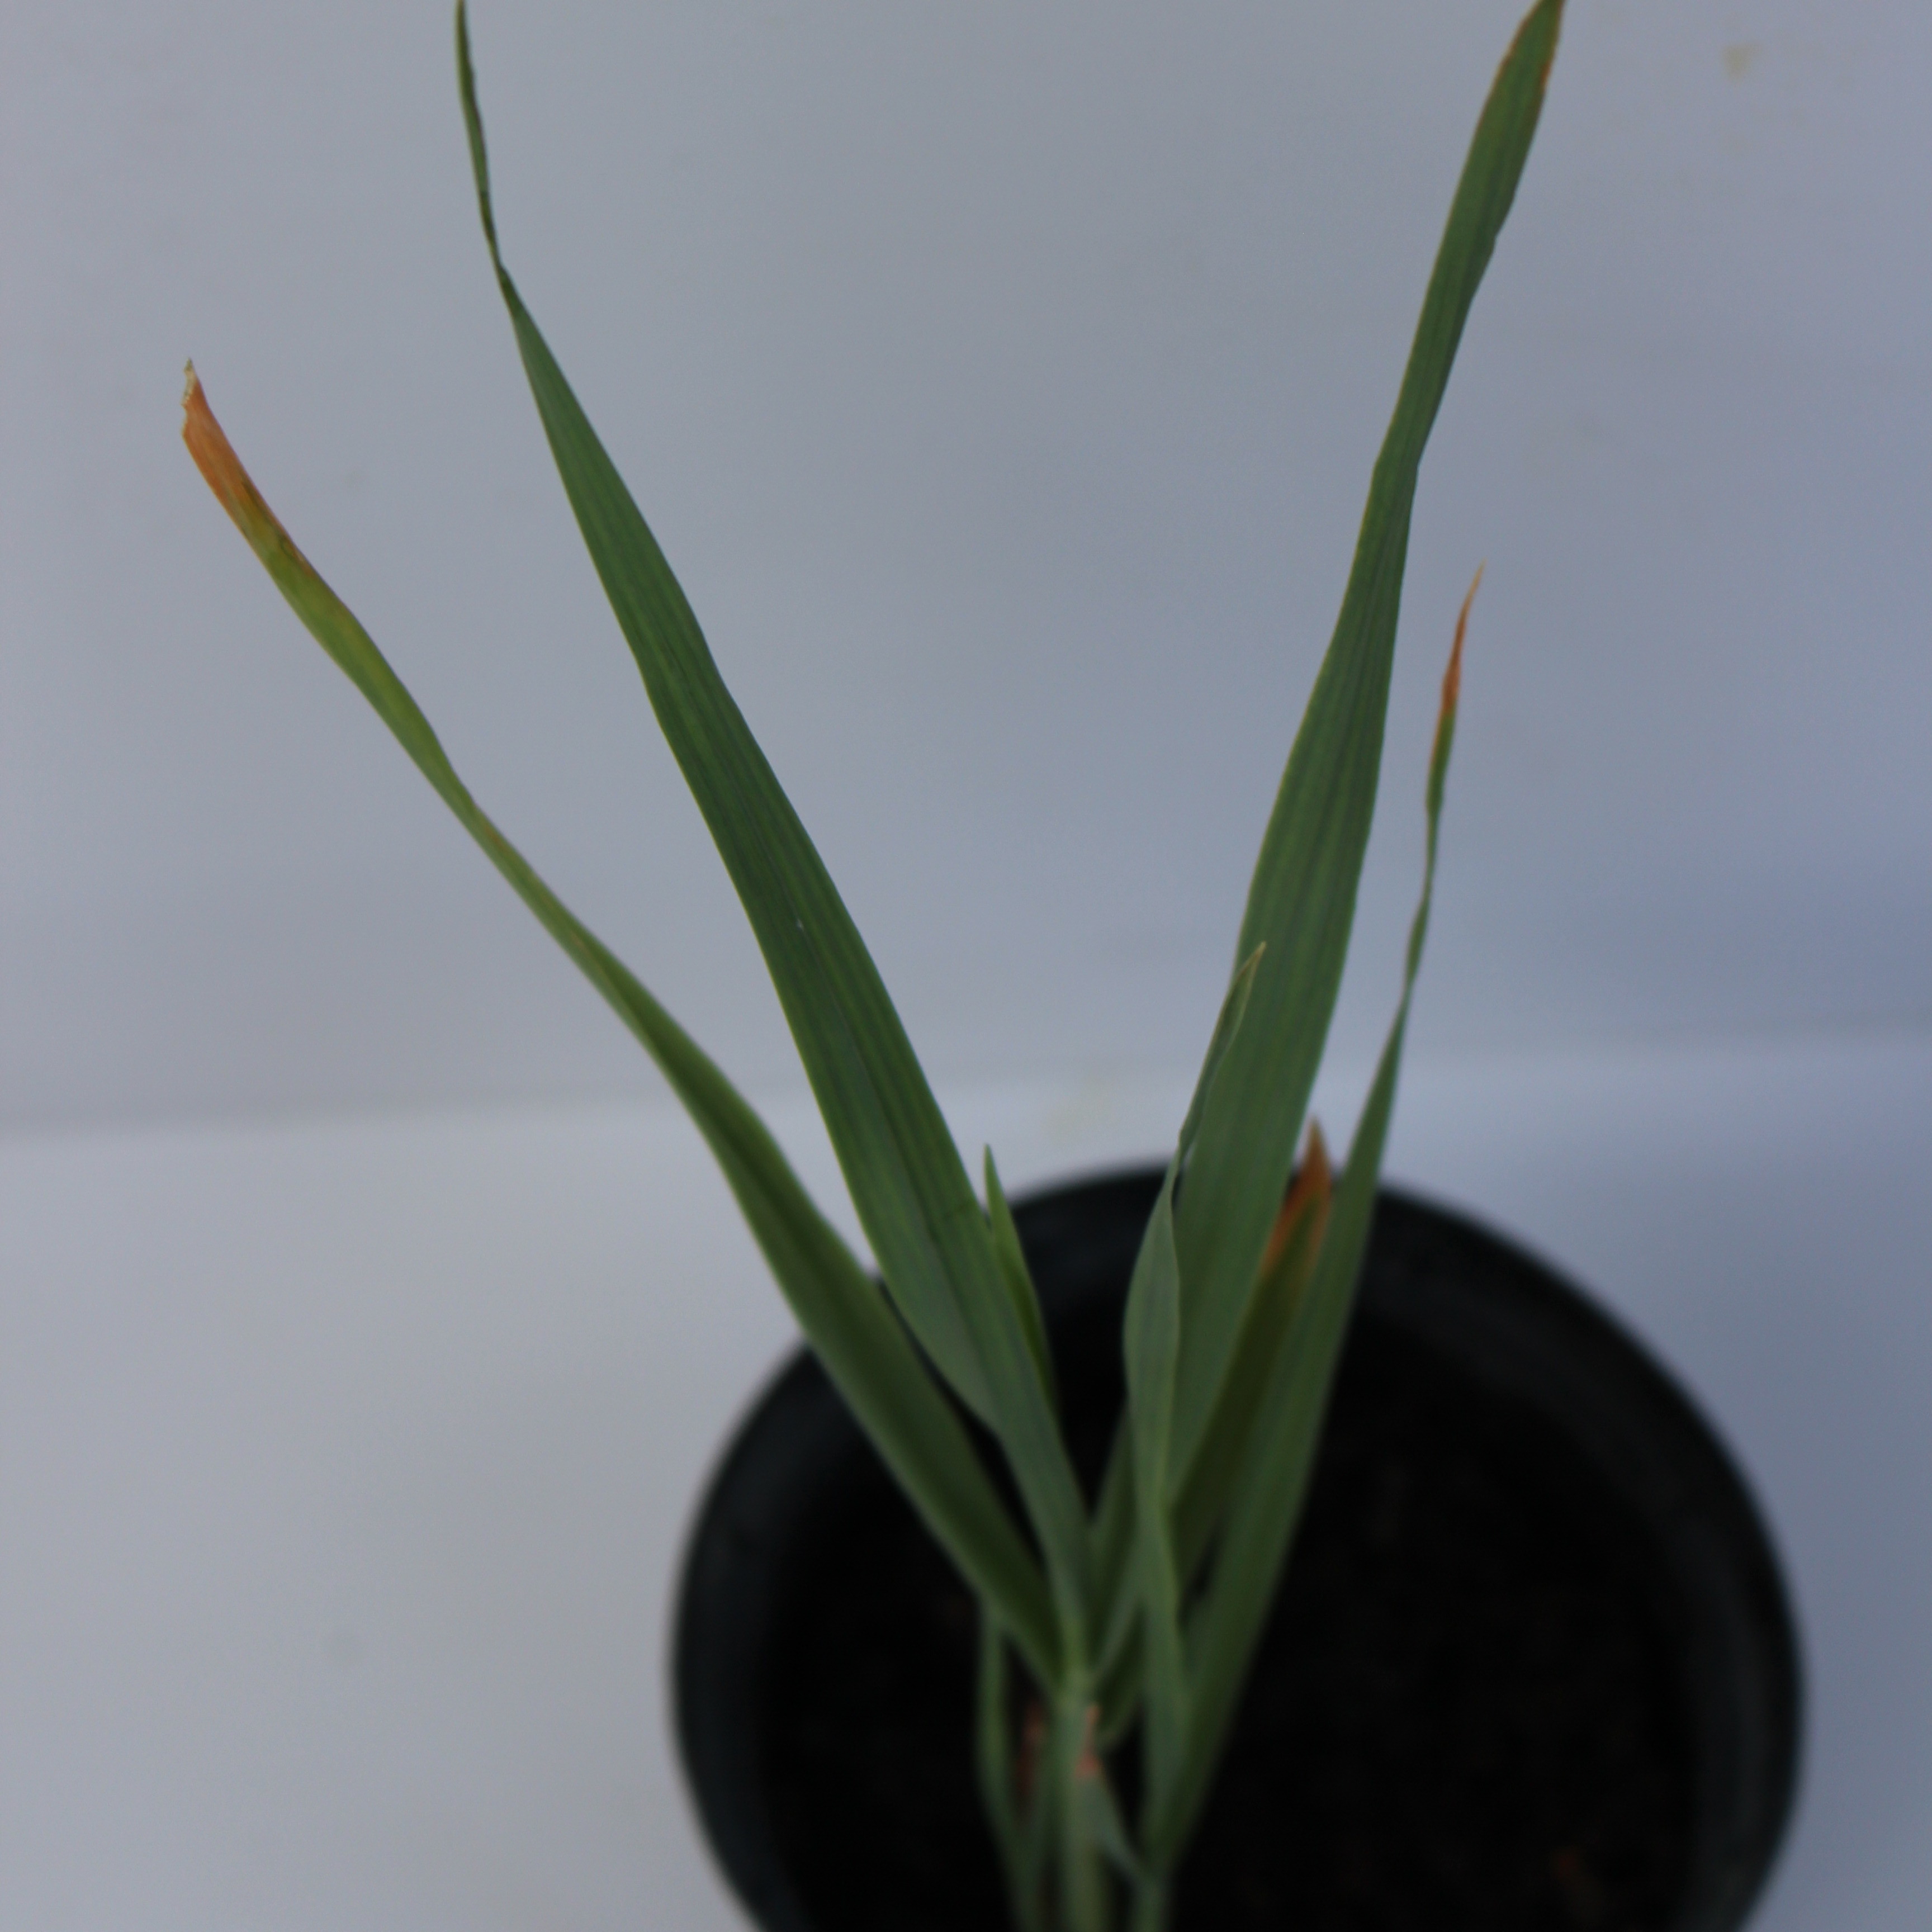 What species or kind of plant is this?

Avena sterilis
